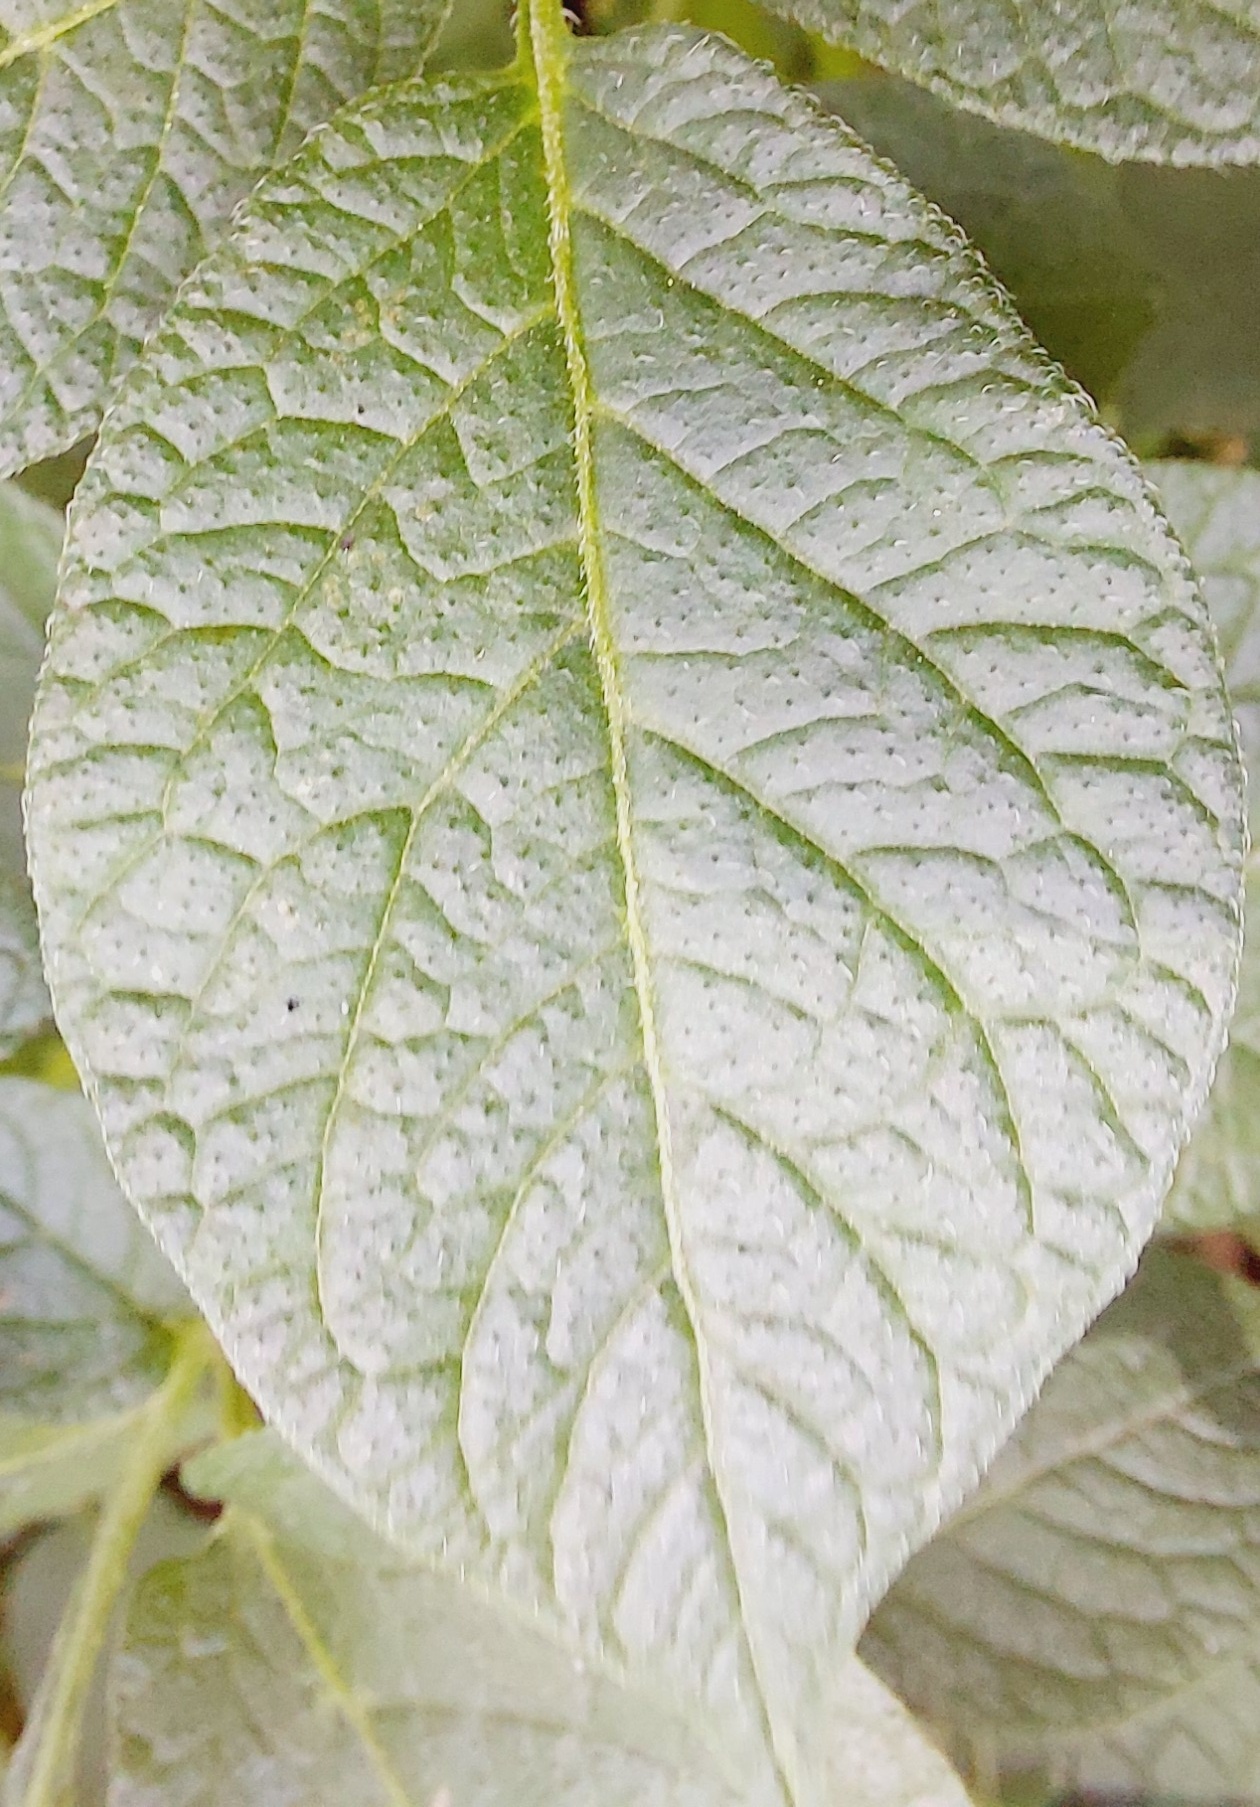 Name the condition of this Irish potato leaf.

healthy
